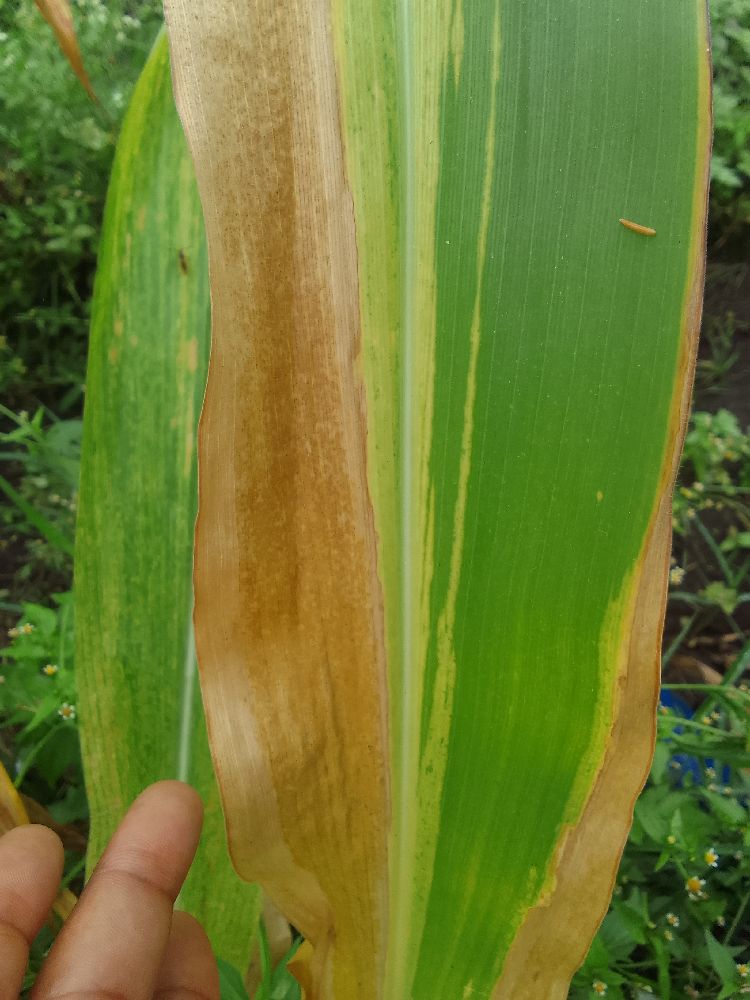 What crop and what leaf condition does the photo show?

maize, maize lethal necrosis
